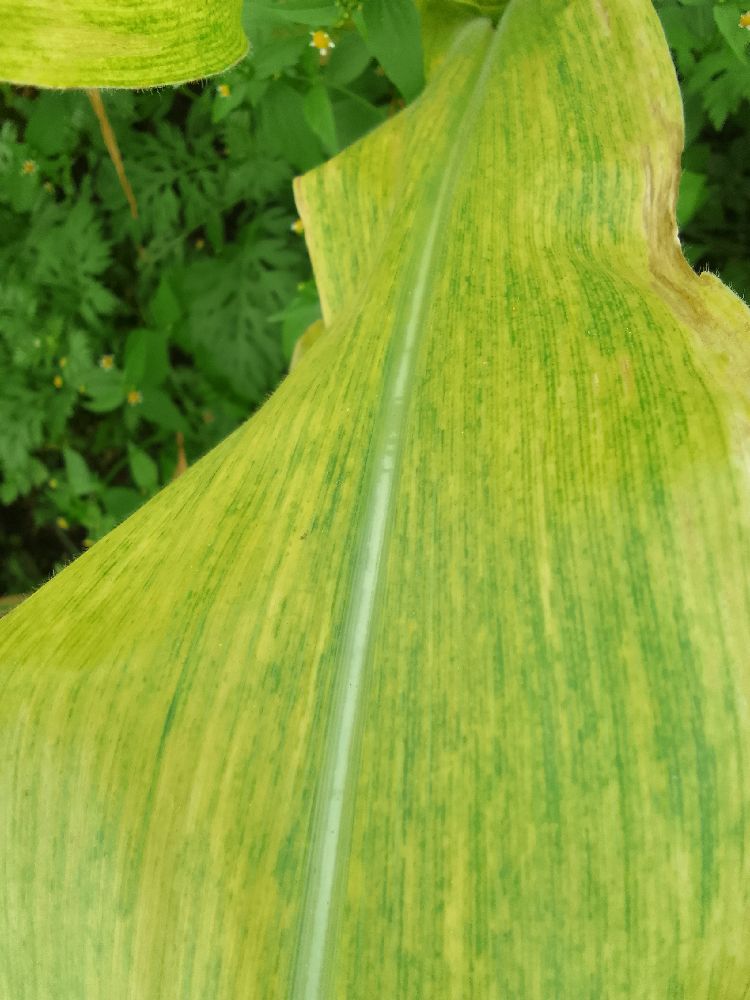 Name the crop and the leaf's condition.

maize, maize lethal necrosis
